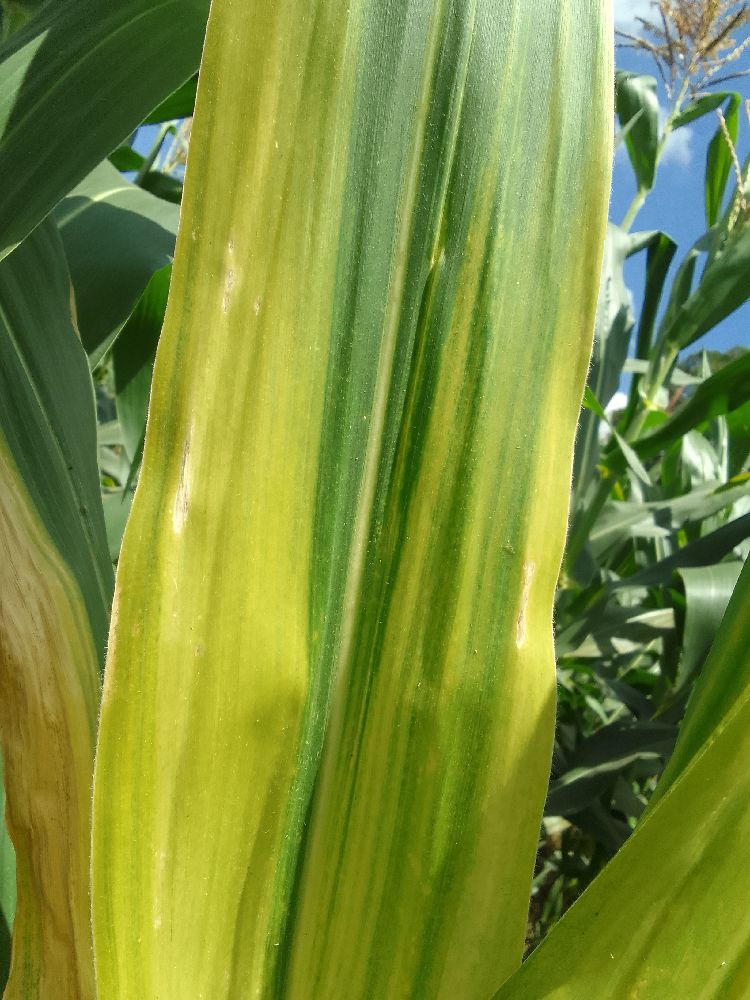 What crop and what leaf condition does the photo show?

maize, maize lethal necrosis
